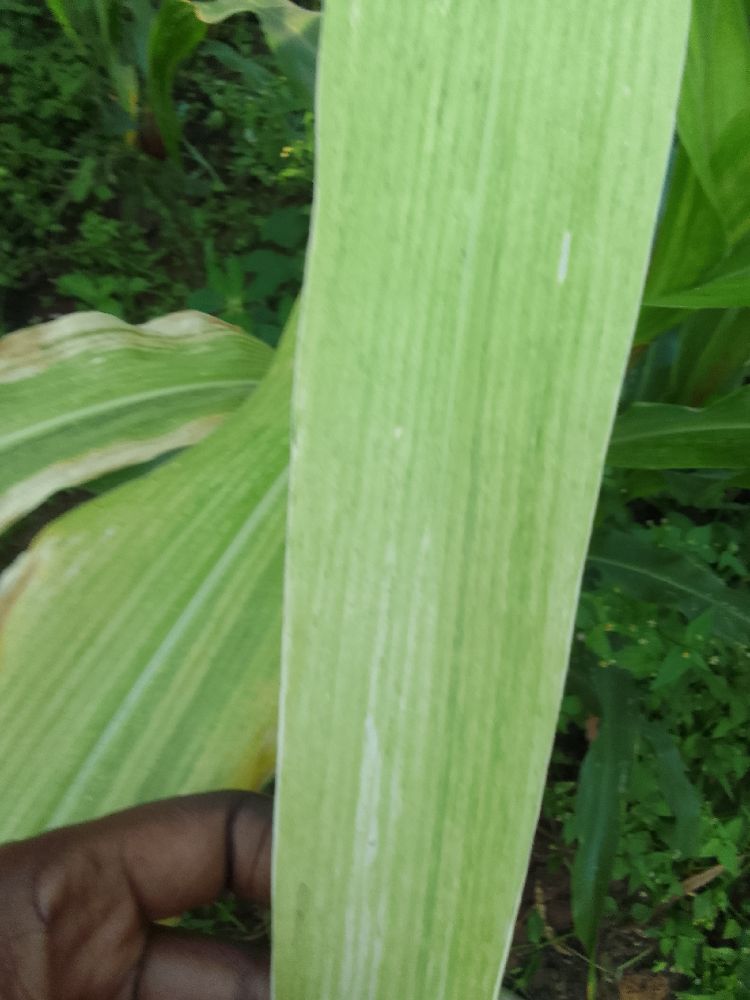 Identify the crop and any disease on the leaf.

maize, maize lethal necrosis
